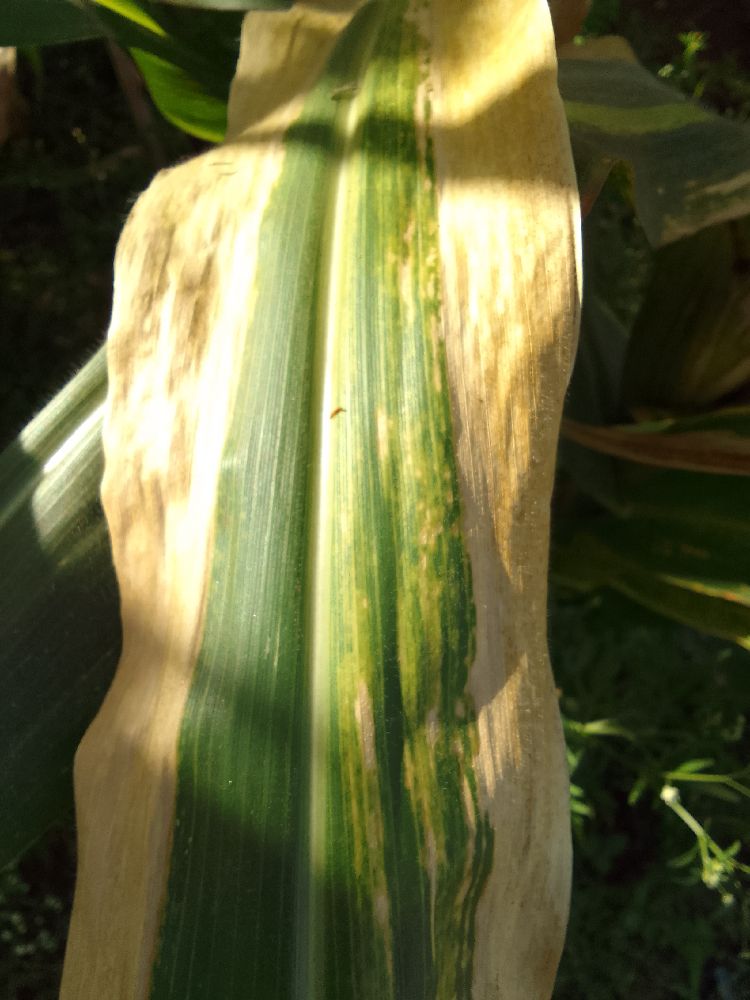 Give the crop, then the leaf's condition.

maize, maize lethal necrosis
